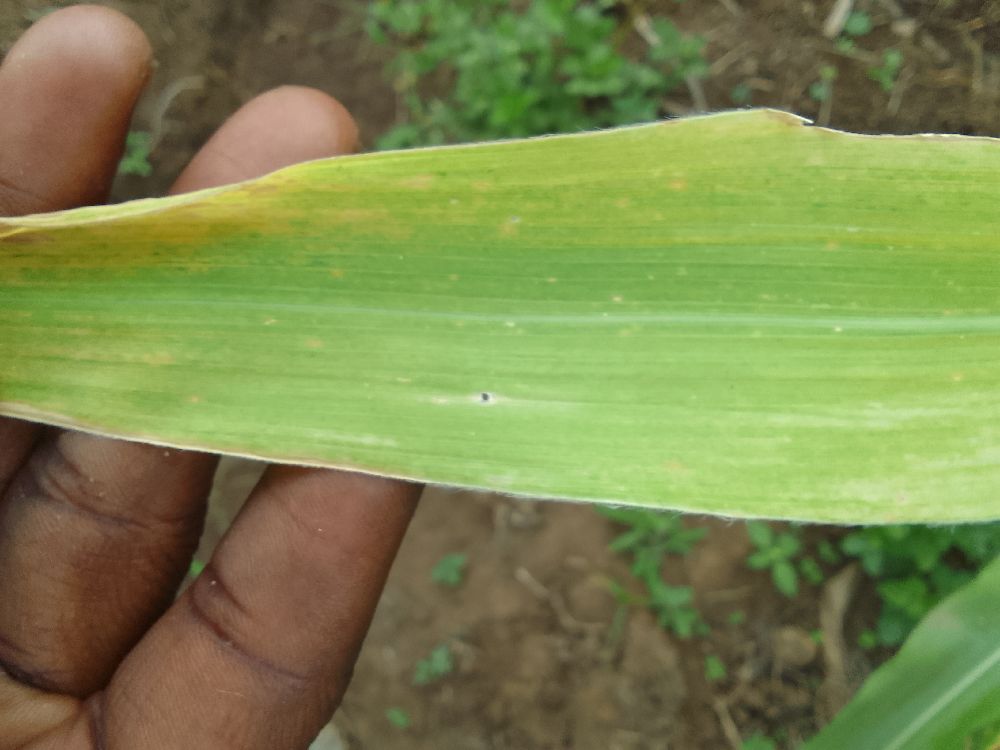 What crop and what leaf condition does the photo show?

maize, maize lethal necrosis
